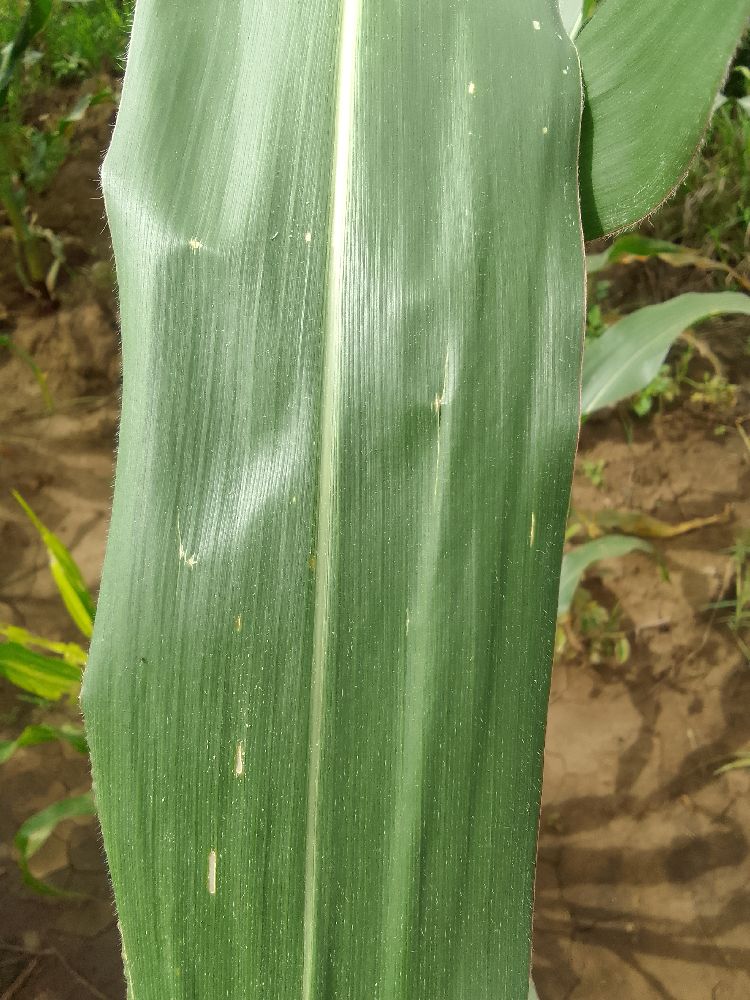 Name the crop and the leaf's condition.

maize, healthy
